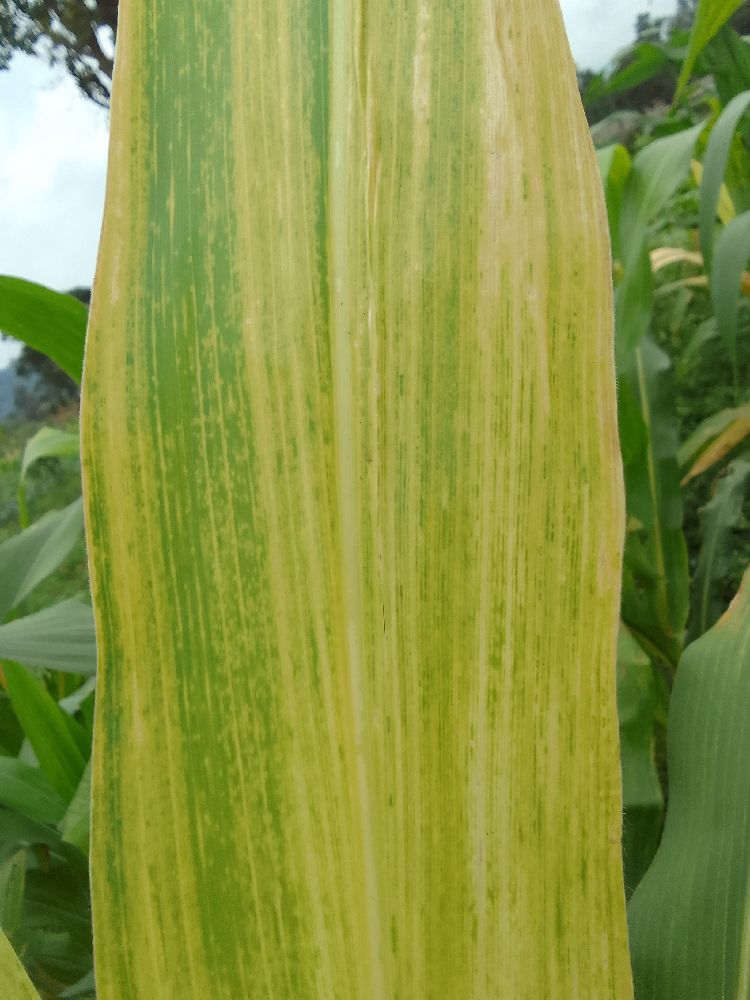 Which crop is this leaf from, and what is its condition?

maize, maize lethal necrosis
